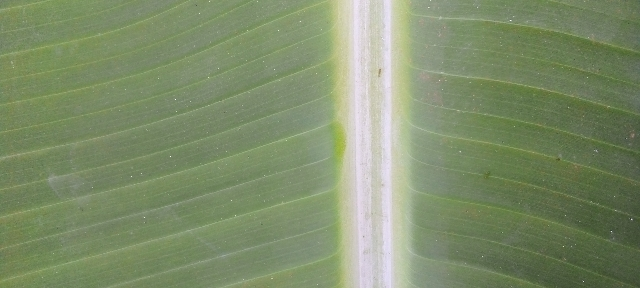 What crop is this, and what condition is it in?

banana, healthy
